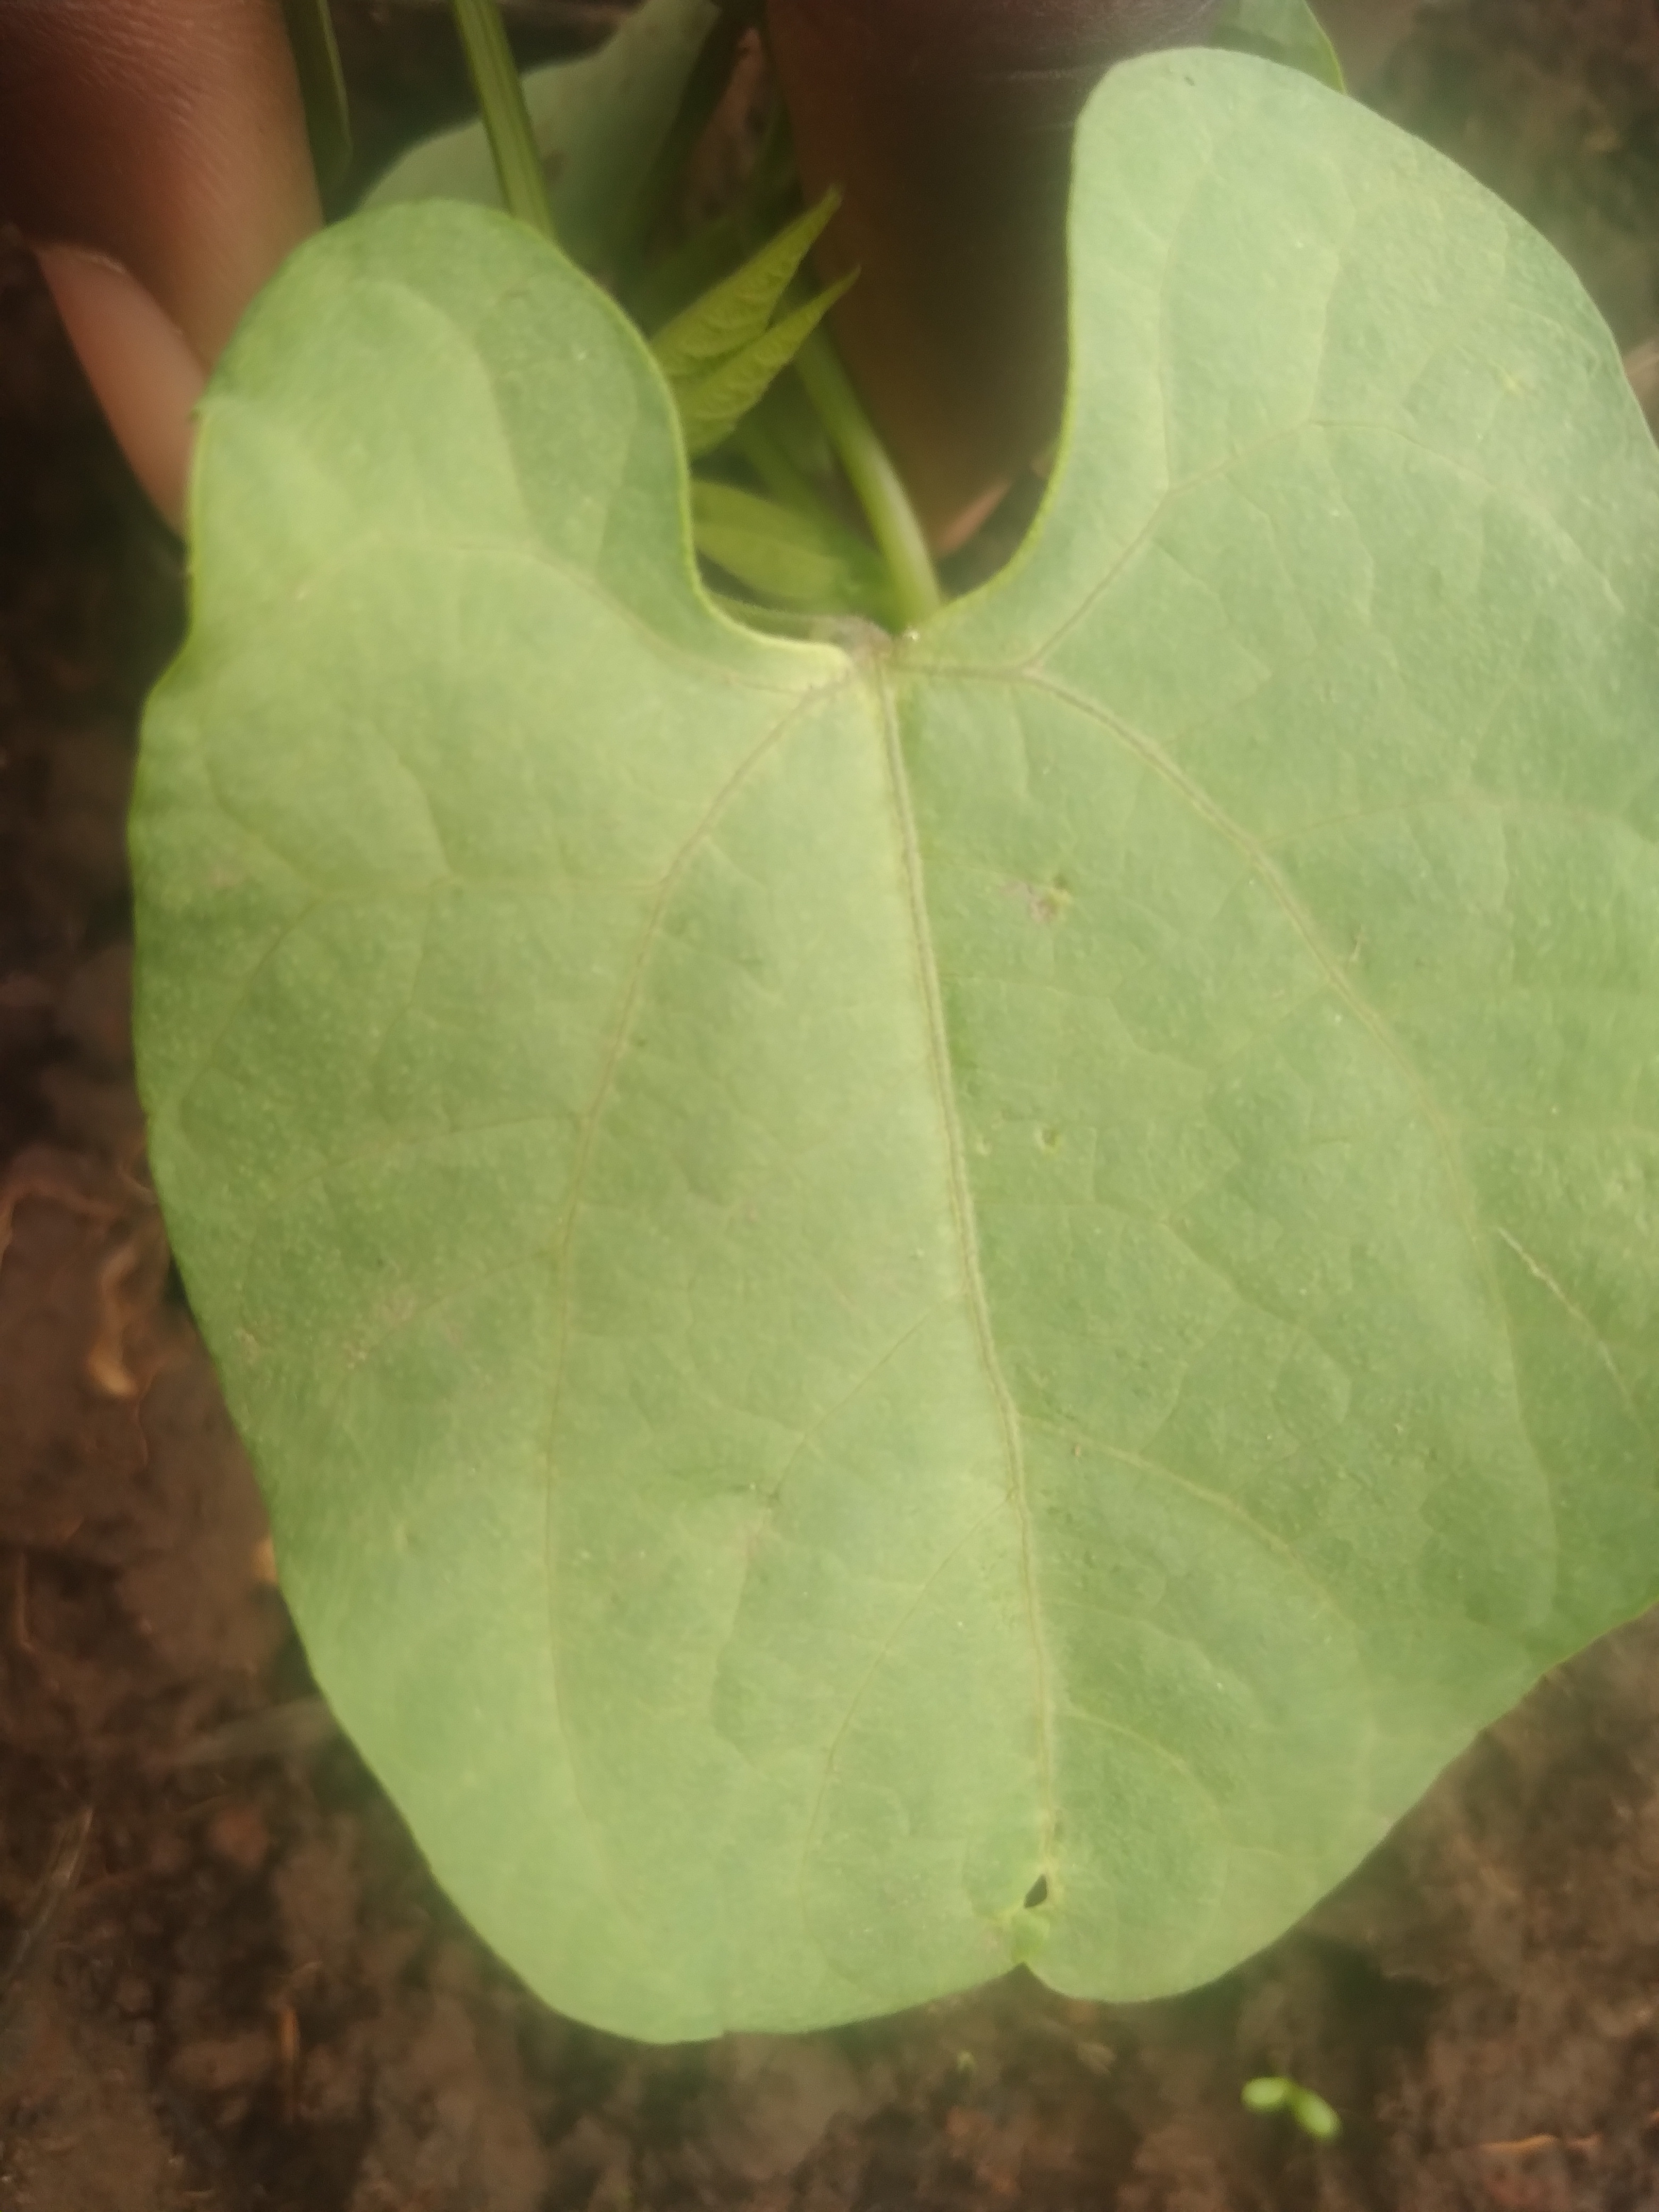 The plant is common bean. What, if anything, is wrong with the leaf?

healthy
